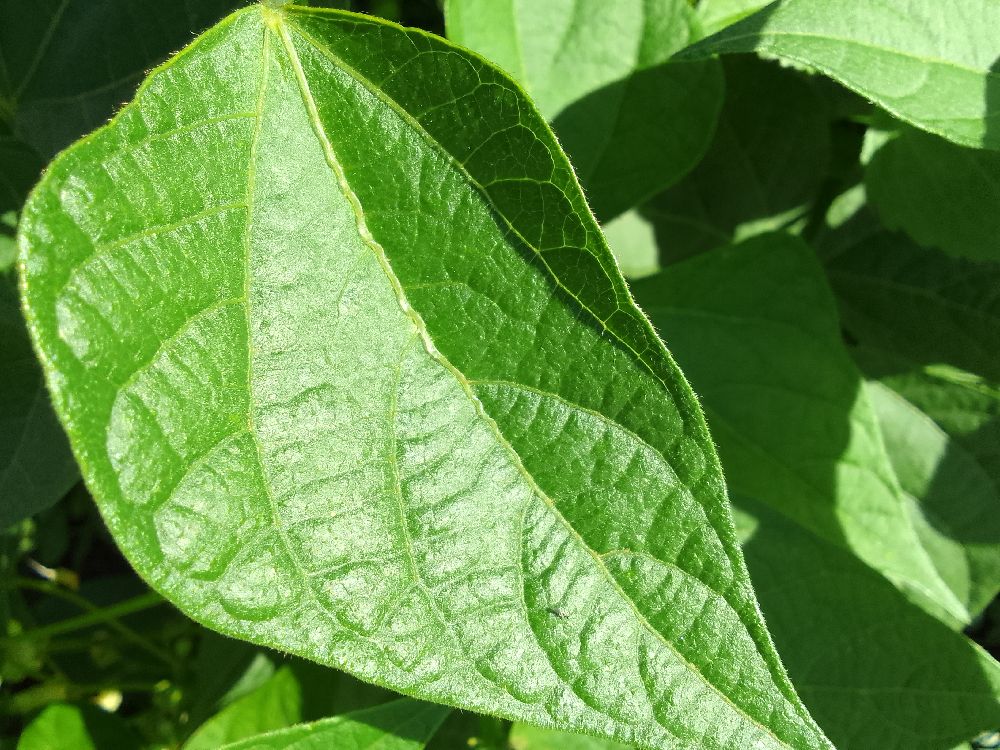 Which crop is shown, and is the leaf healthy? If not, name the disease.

common bean, healthy
